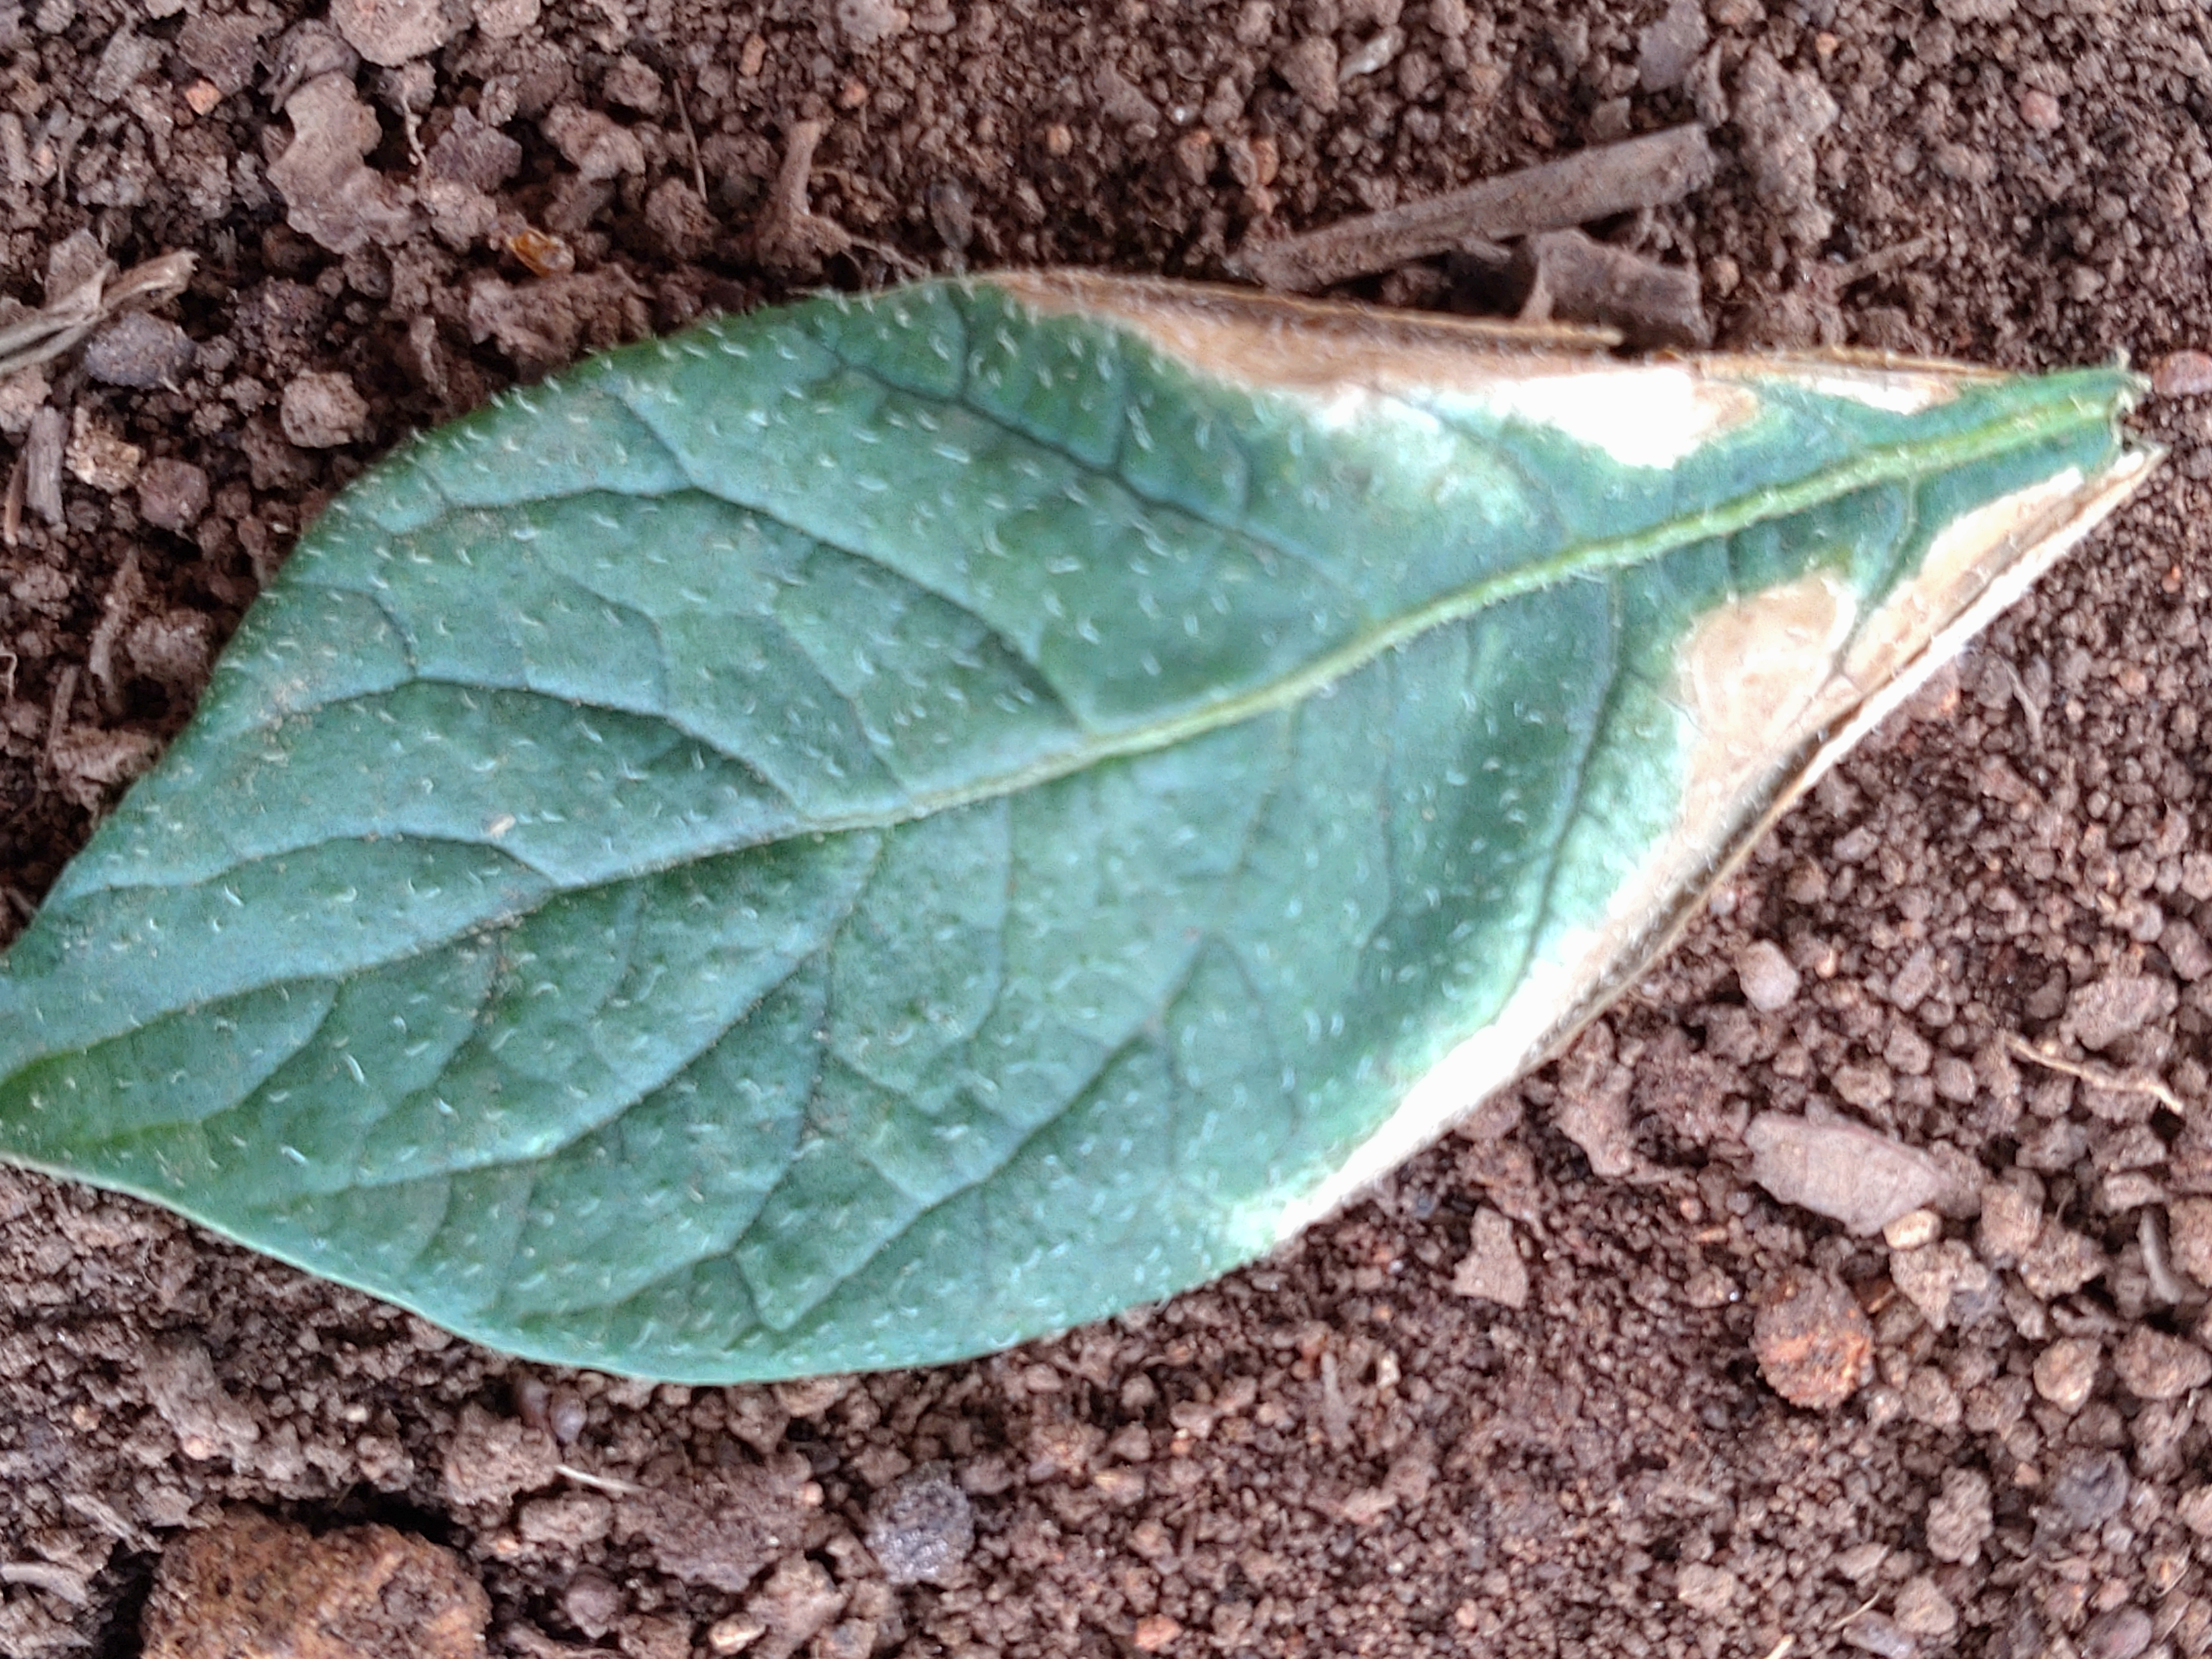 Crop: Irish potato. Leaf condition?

early blight
